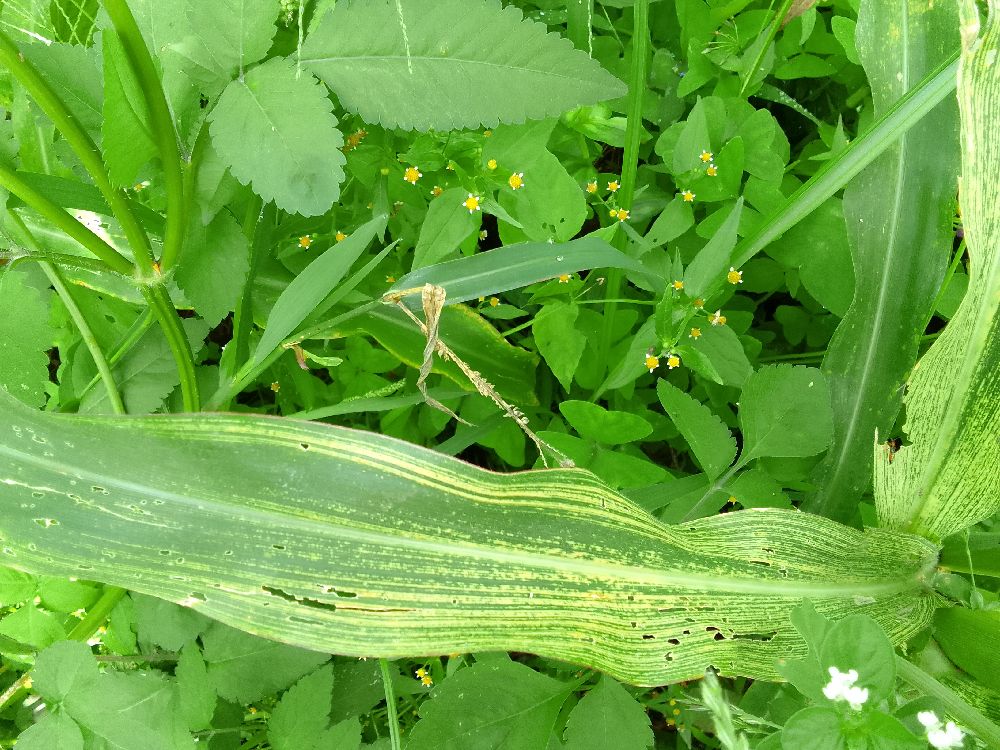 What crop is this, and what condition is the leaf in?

maize, maize streak virus
